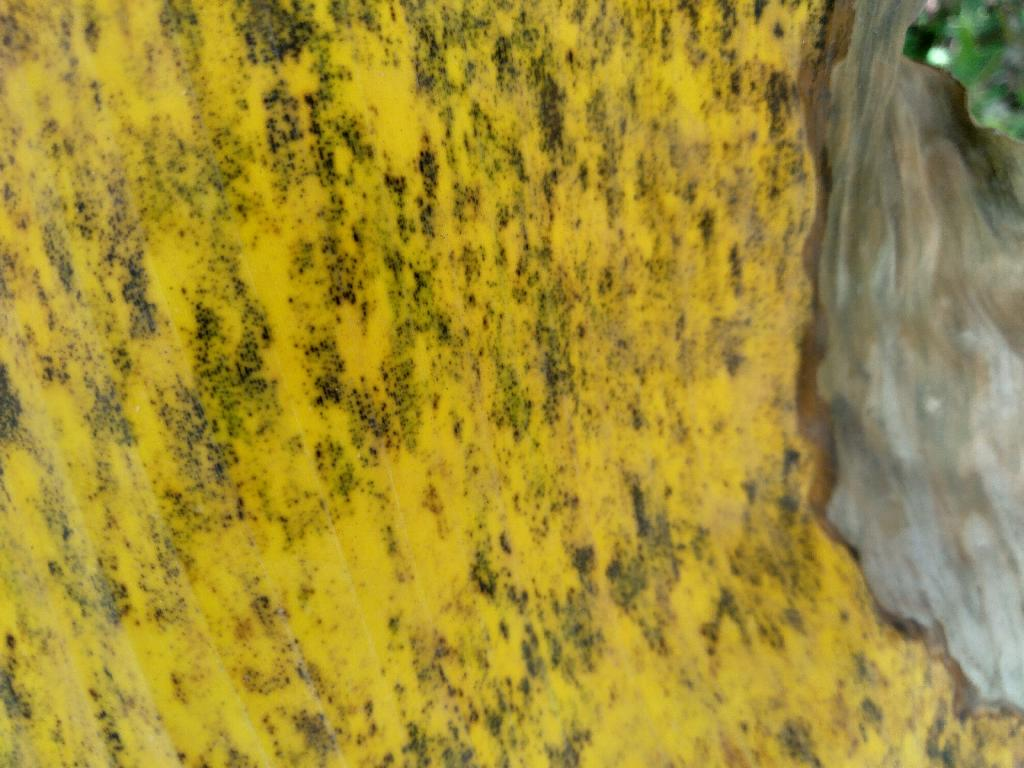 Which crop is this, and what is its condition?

banana, black sigatoka
